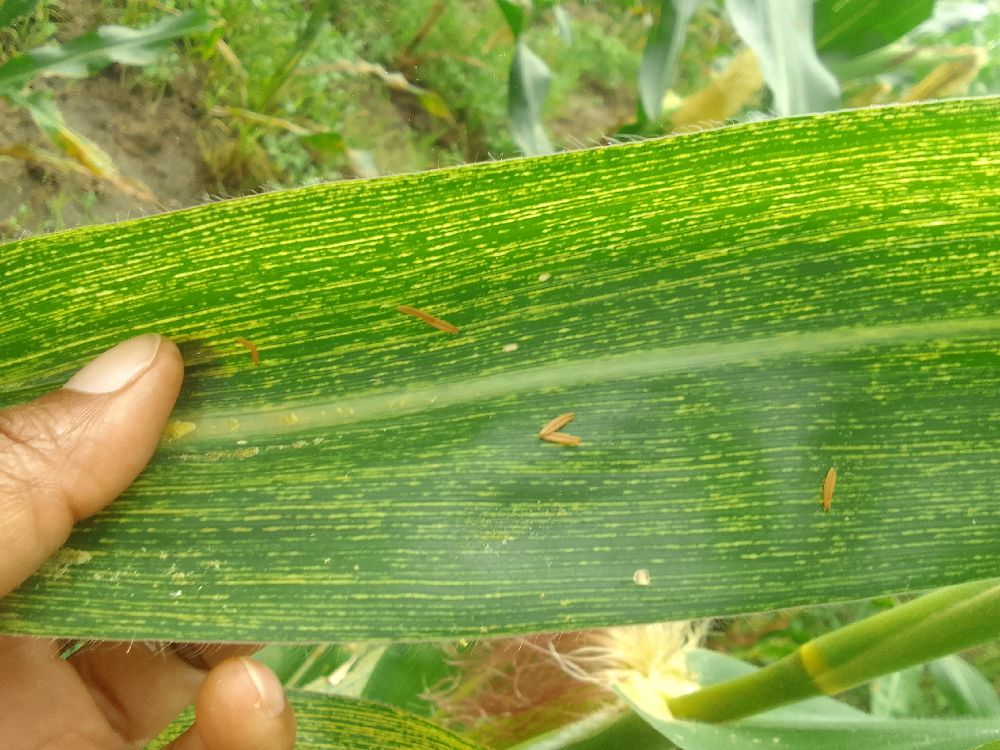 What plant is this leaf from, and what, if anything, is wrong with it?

maize, maize streak virus
